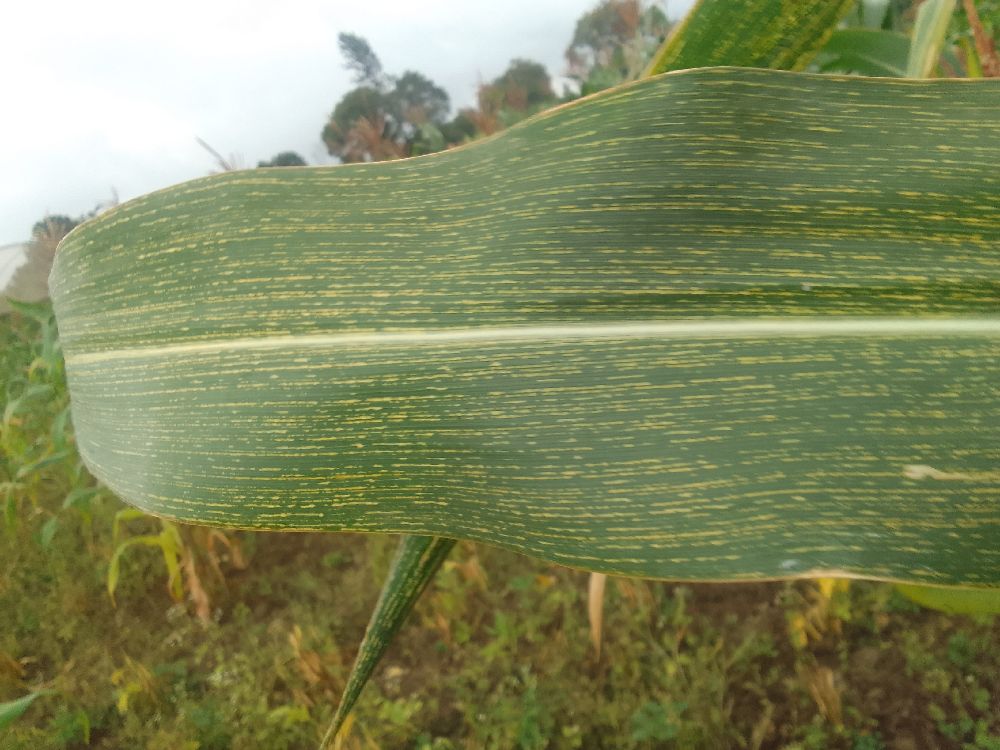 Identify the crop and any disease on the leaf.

maize, maize streak virus
